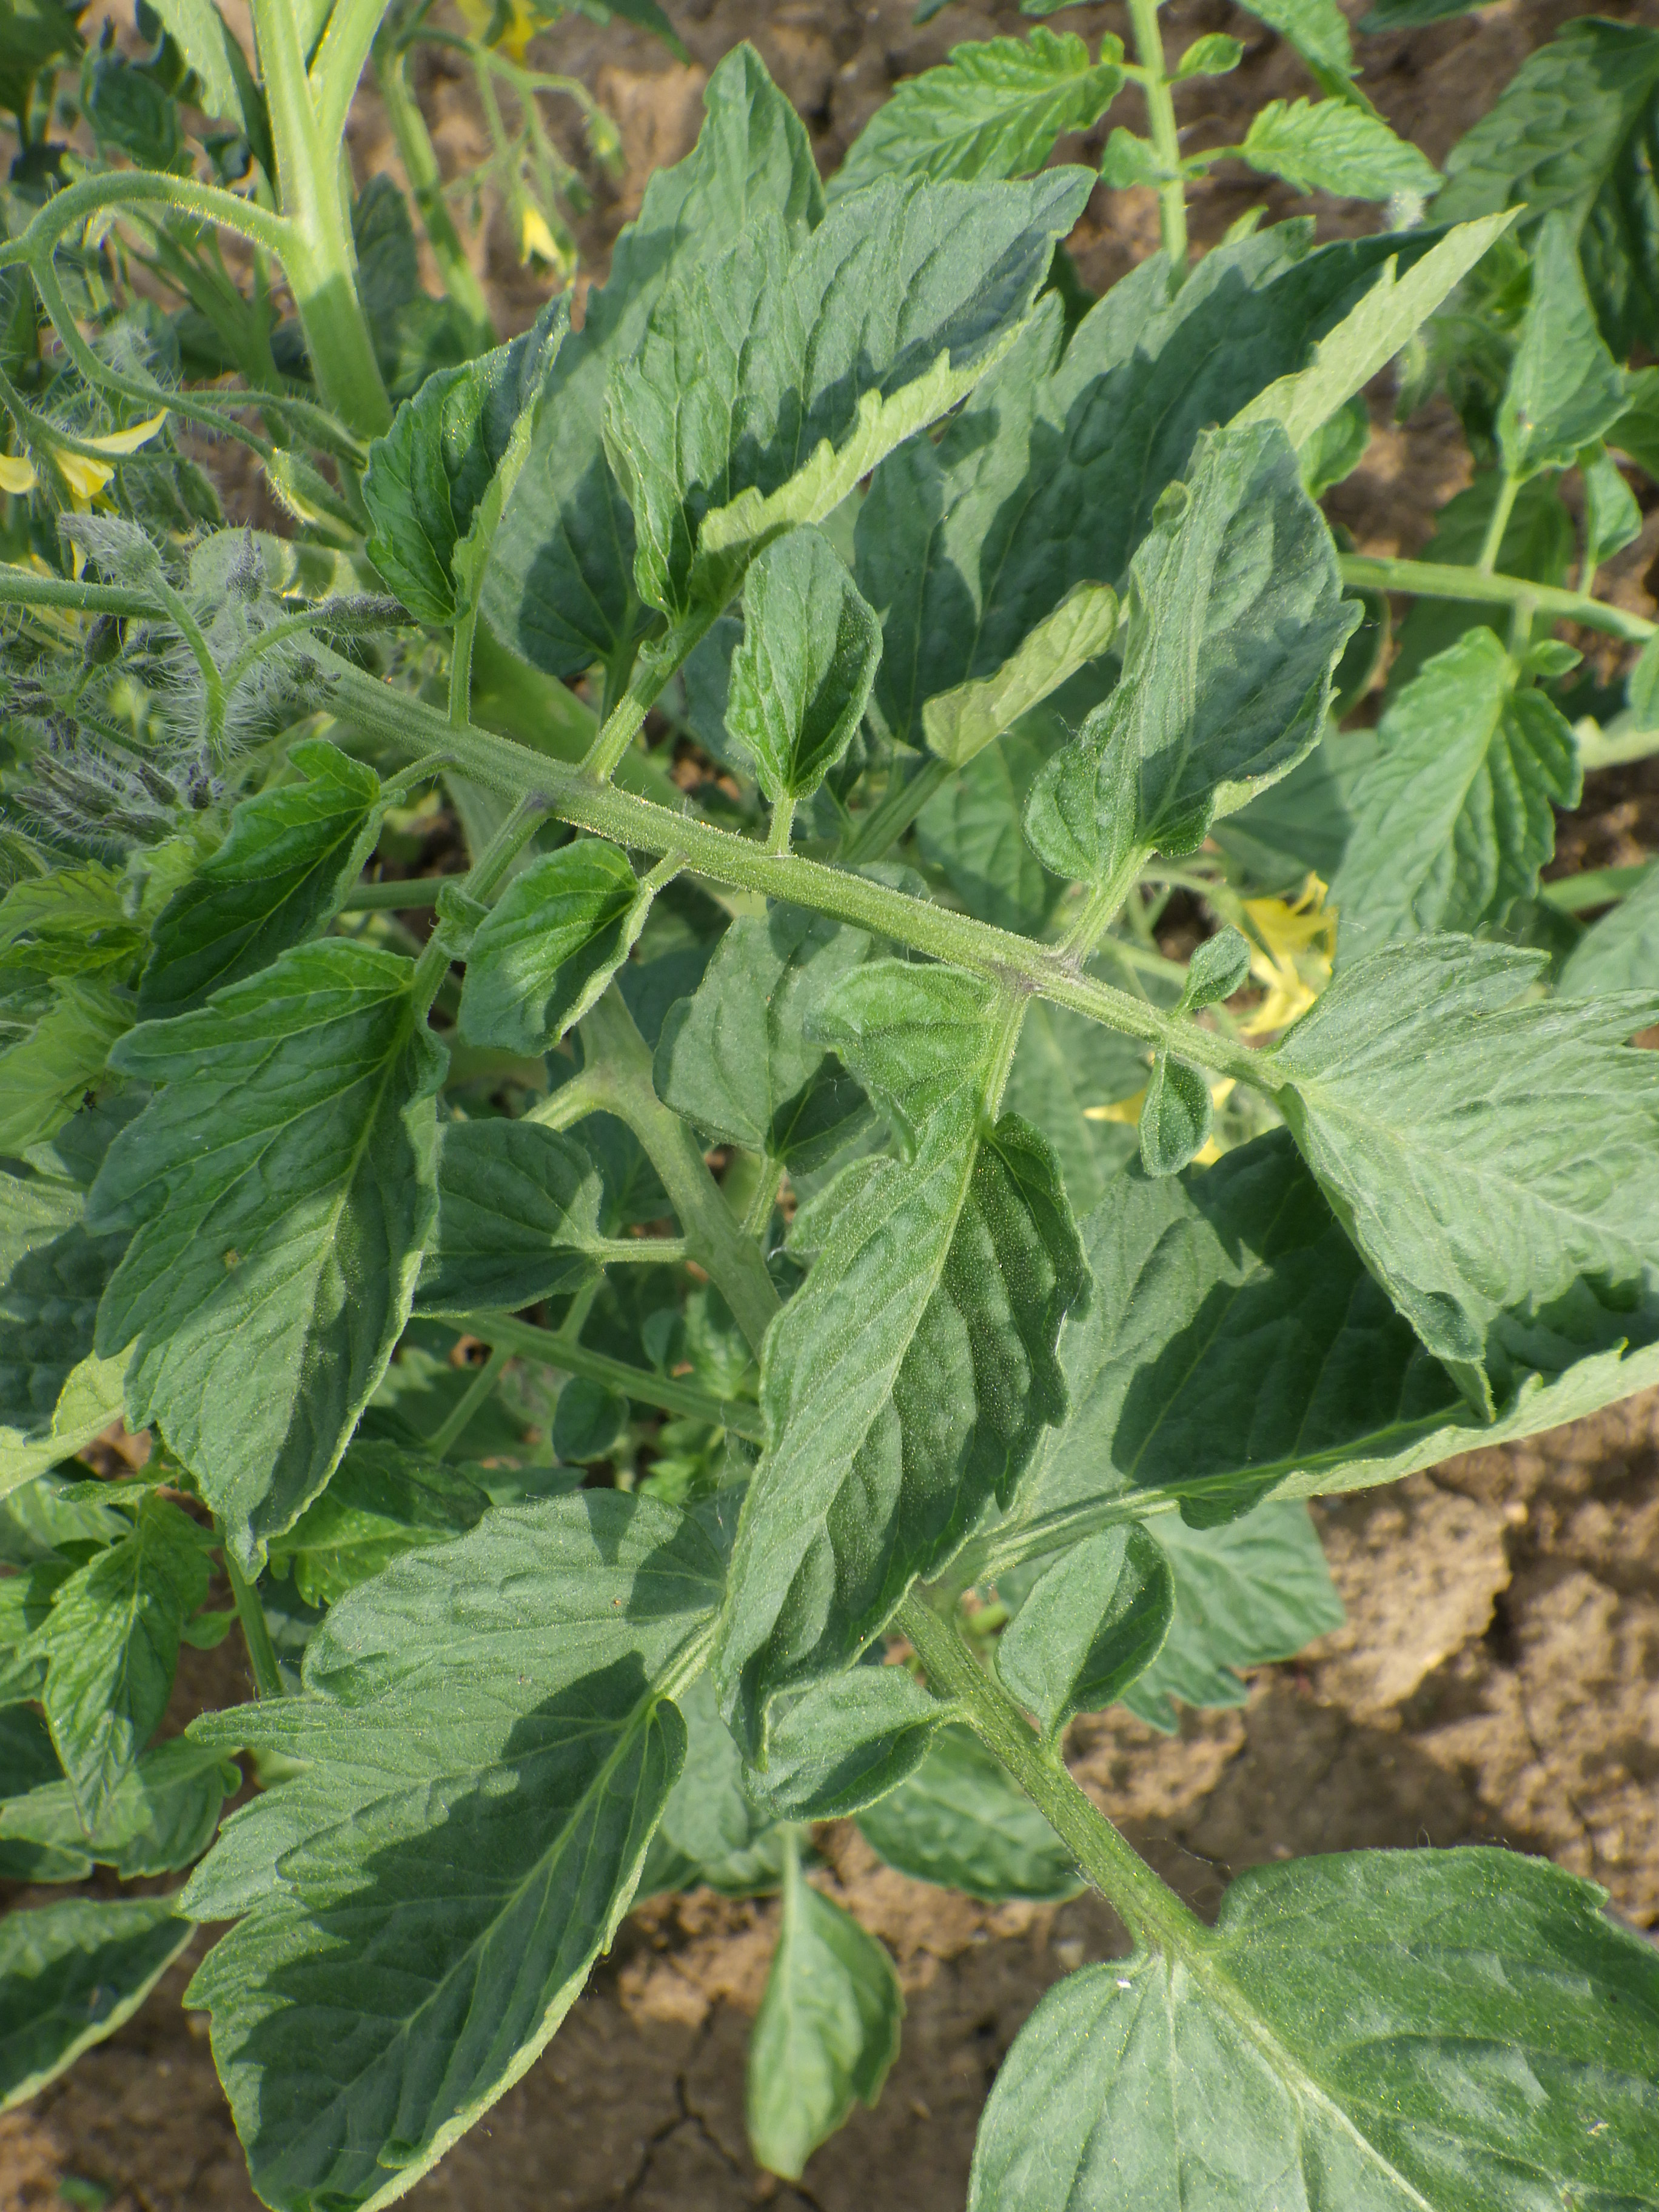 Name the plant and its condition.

tomato, healthy
